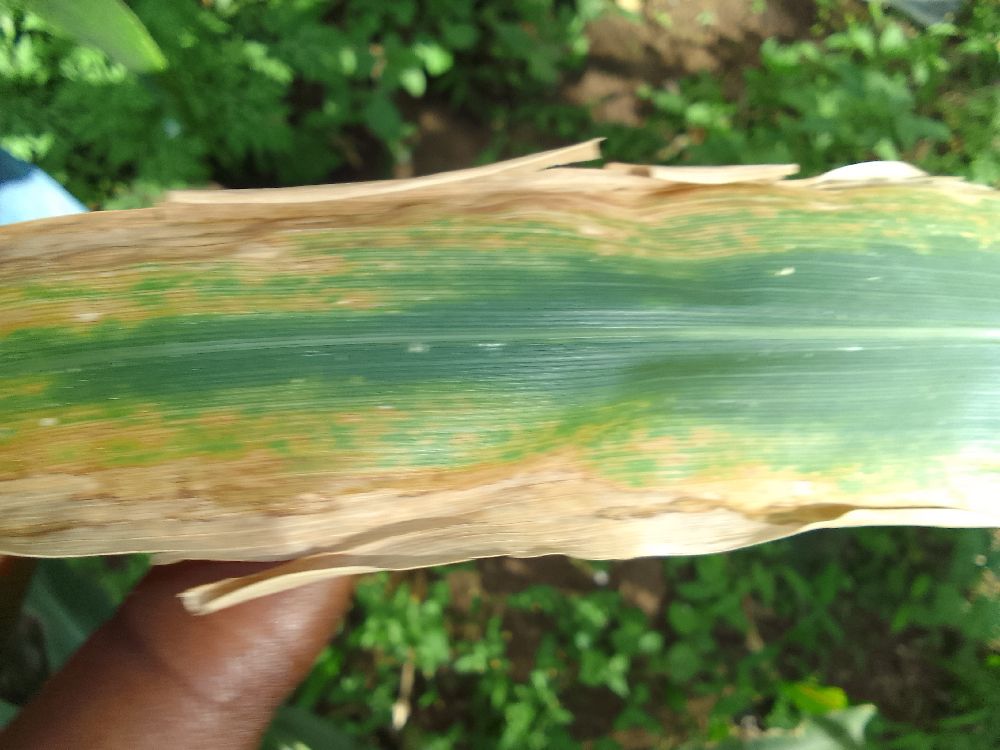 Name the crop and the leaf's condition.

maize, maize lethal necrosis
